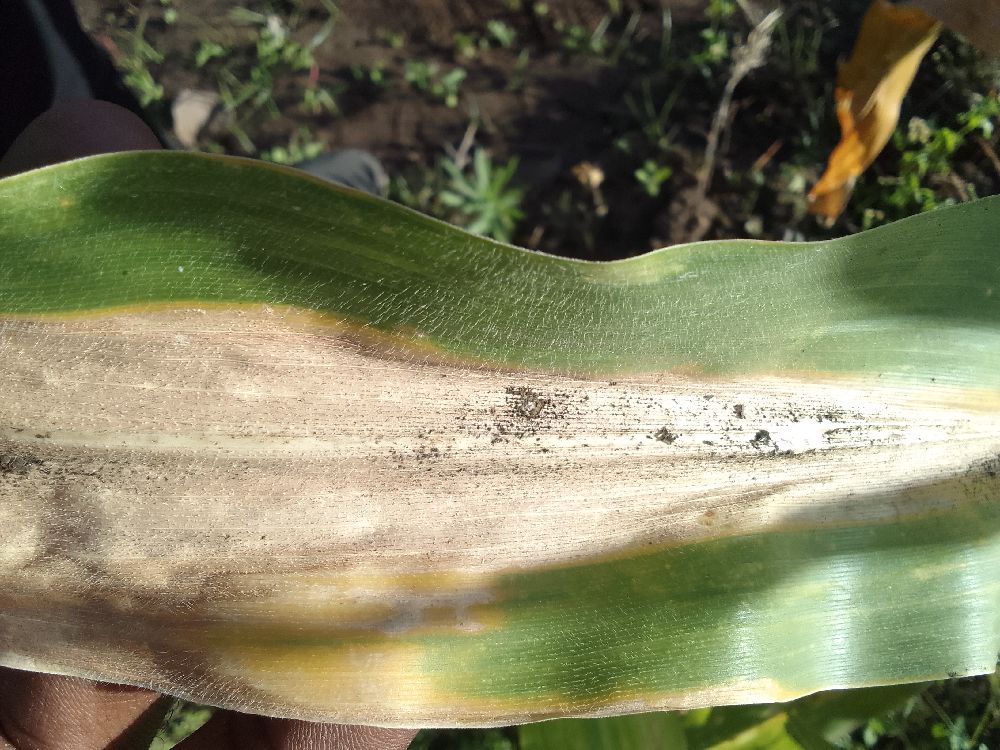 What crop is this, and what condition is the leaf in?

maize, maize lethal necrosis
